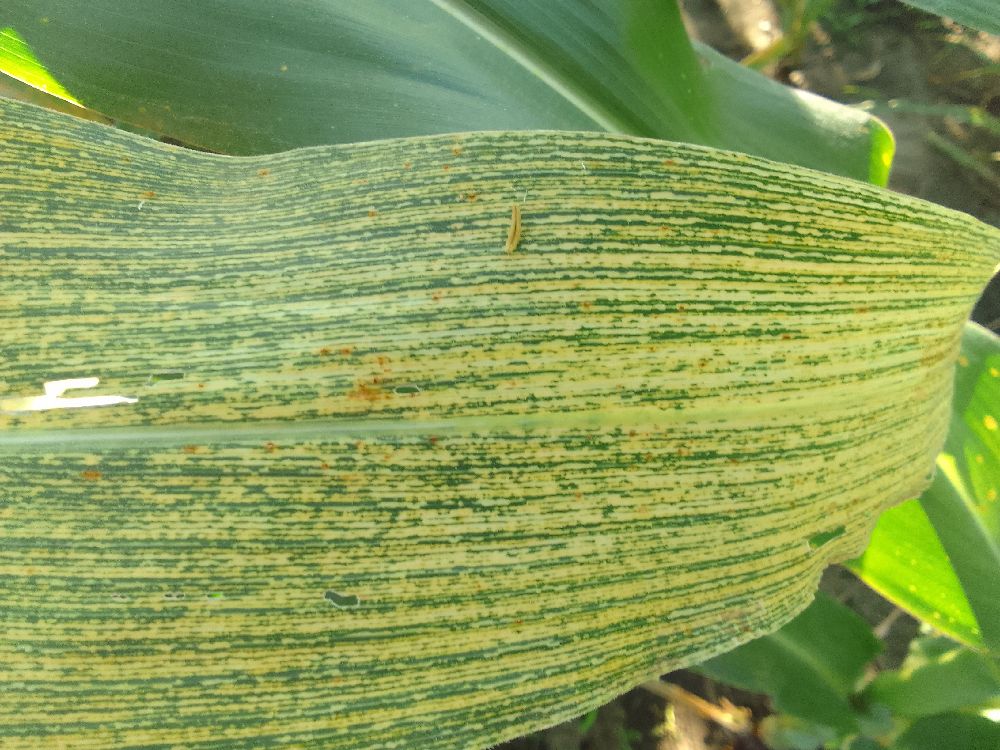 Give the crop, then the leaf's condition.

maize, maize streak virus
